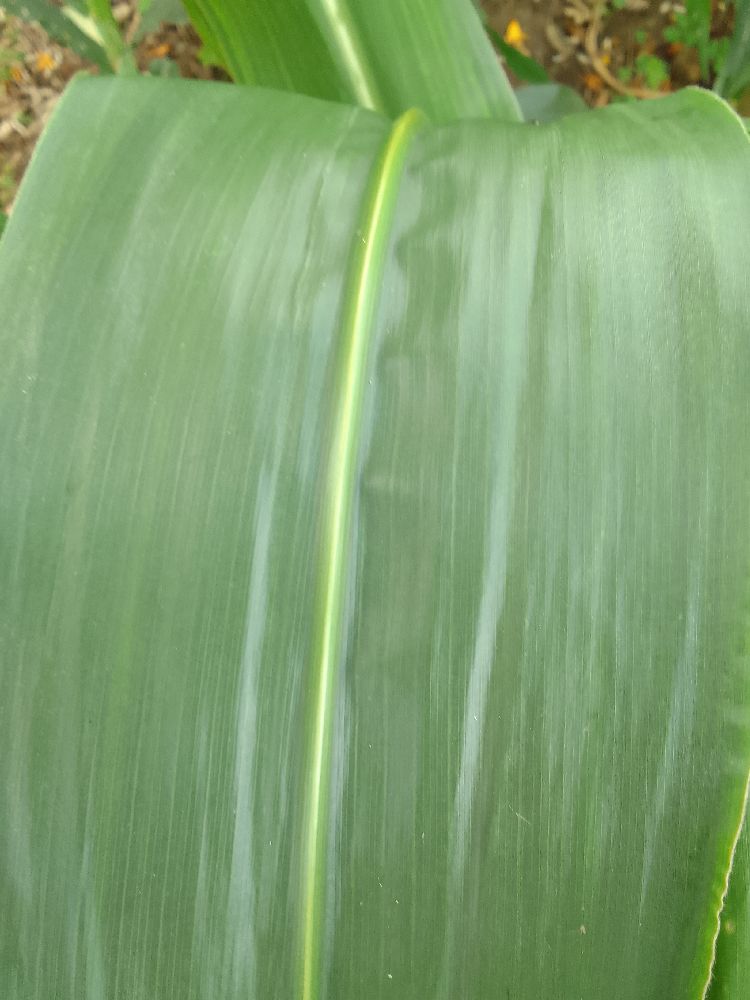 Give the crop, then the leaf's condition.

maize, healthy
